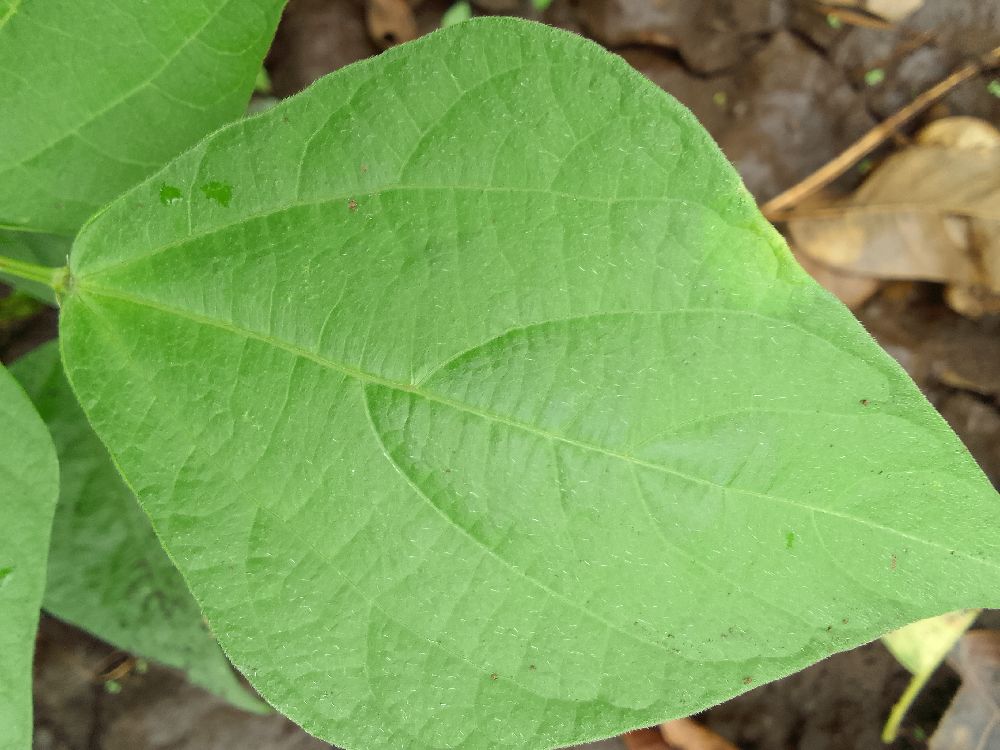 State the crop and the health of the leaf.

common bean, healthy
